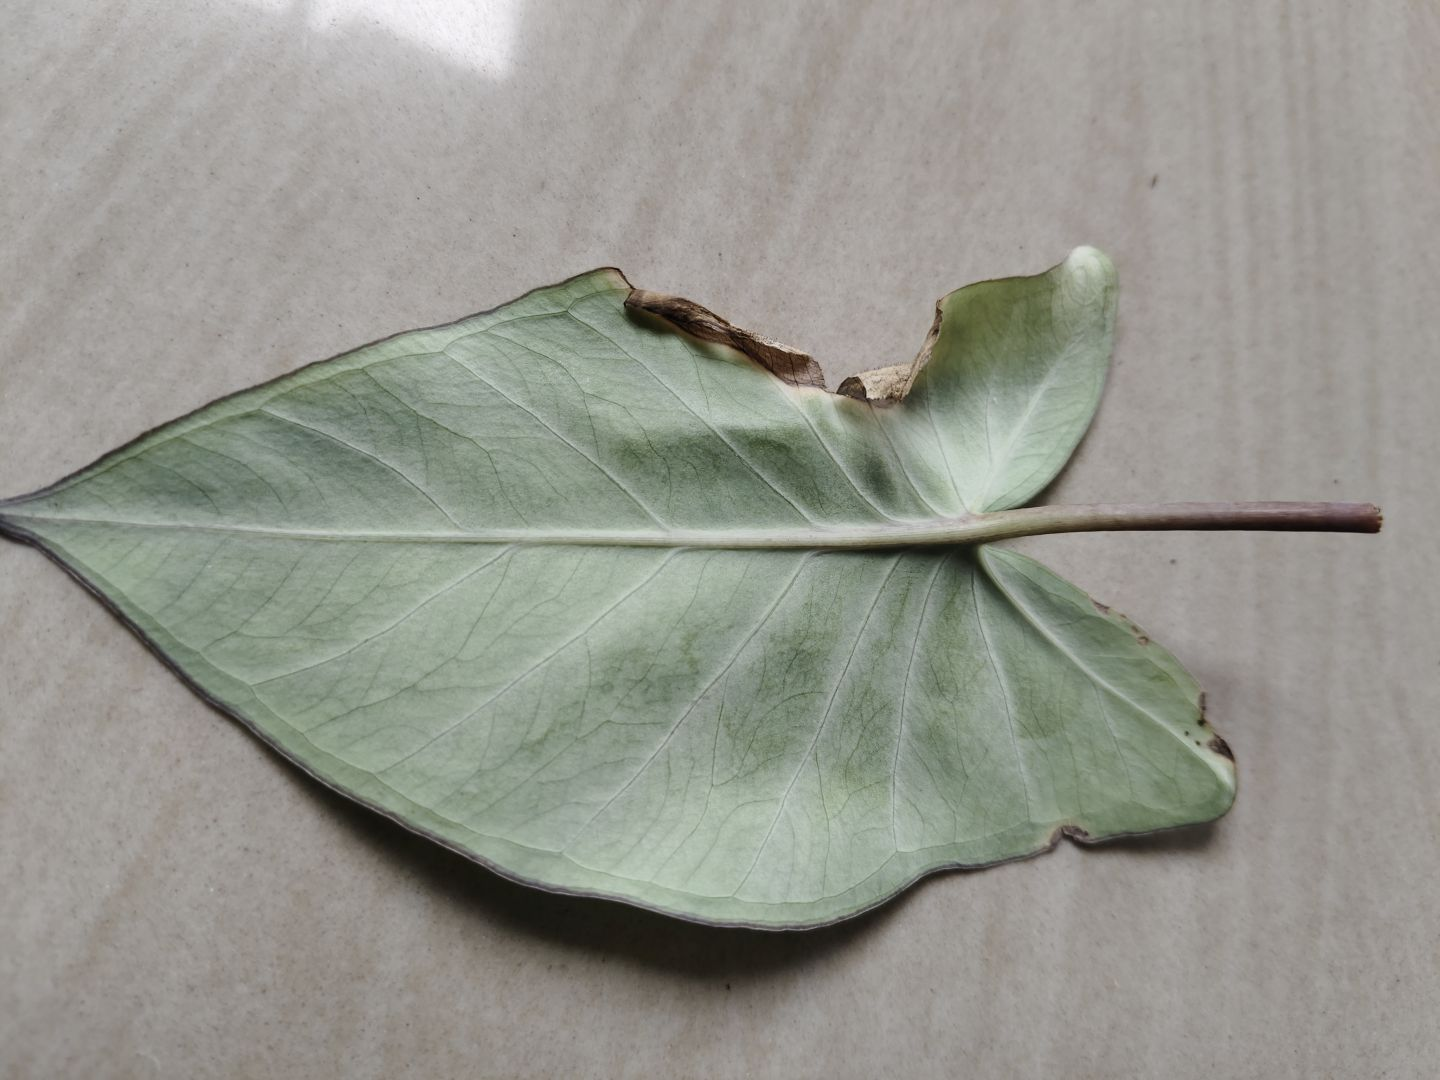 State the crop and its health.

taro, leaf blight
